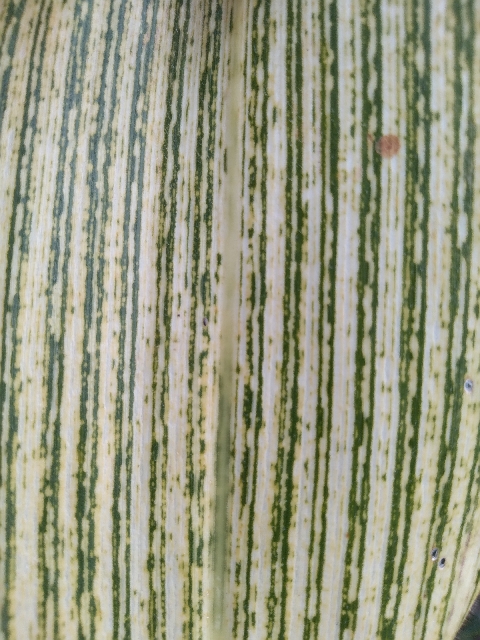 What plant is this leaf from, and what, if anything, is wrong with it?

maize, maize streak virus
